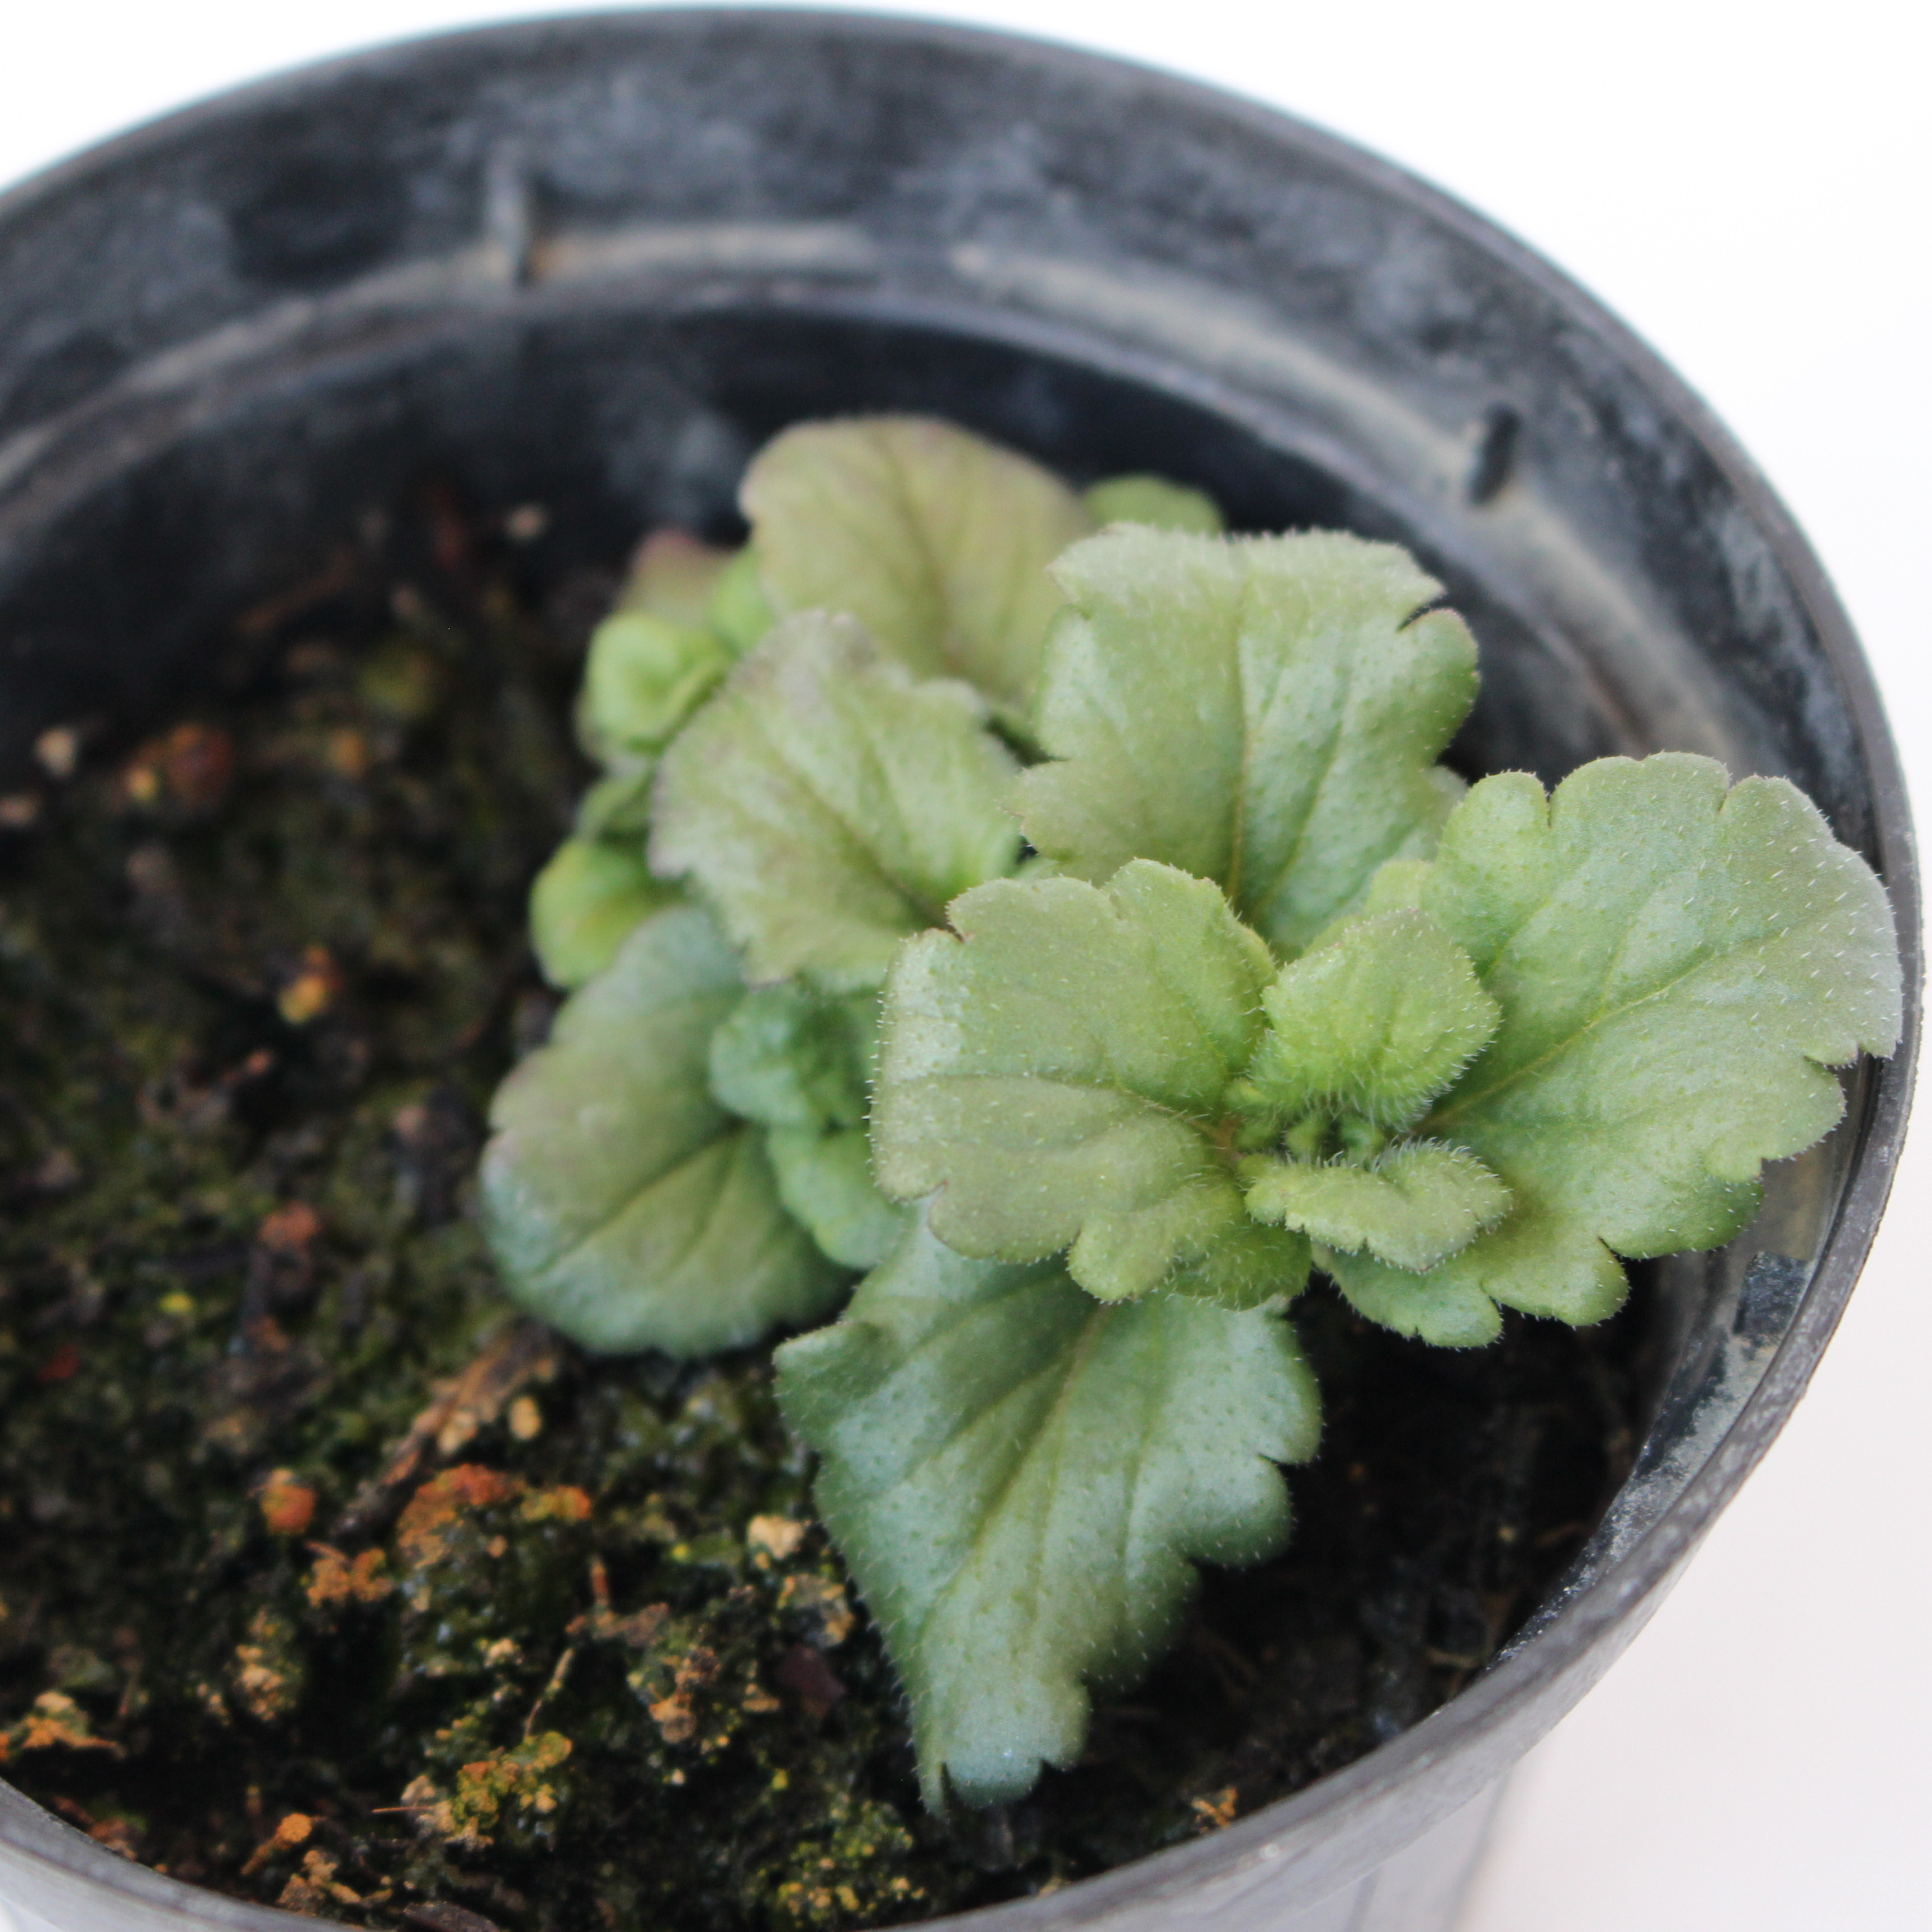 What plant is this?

Veronica persica
